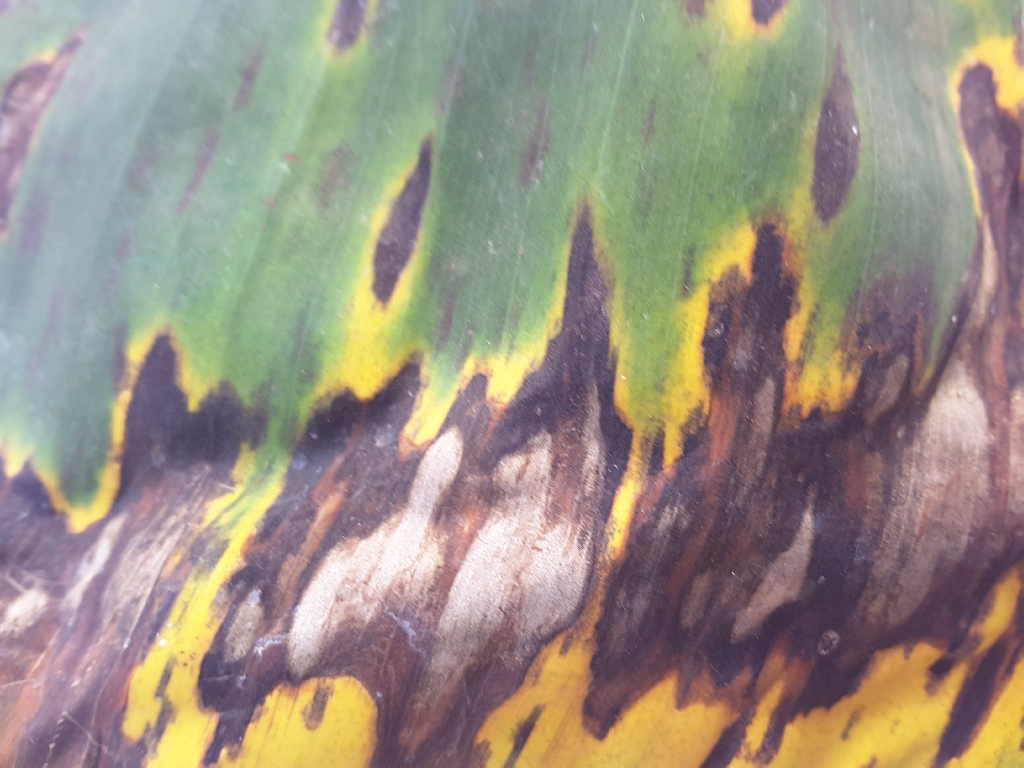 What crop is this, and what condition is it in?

banana, black sigatoka
